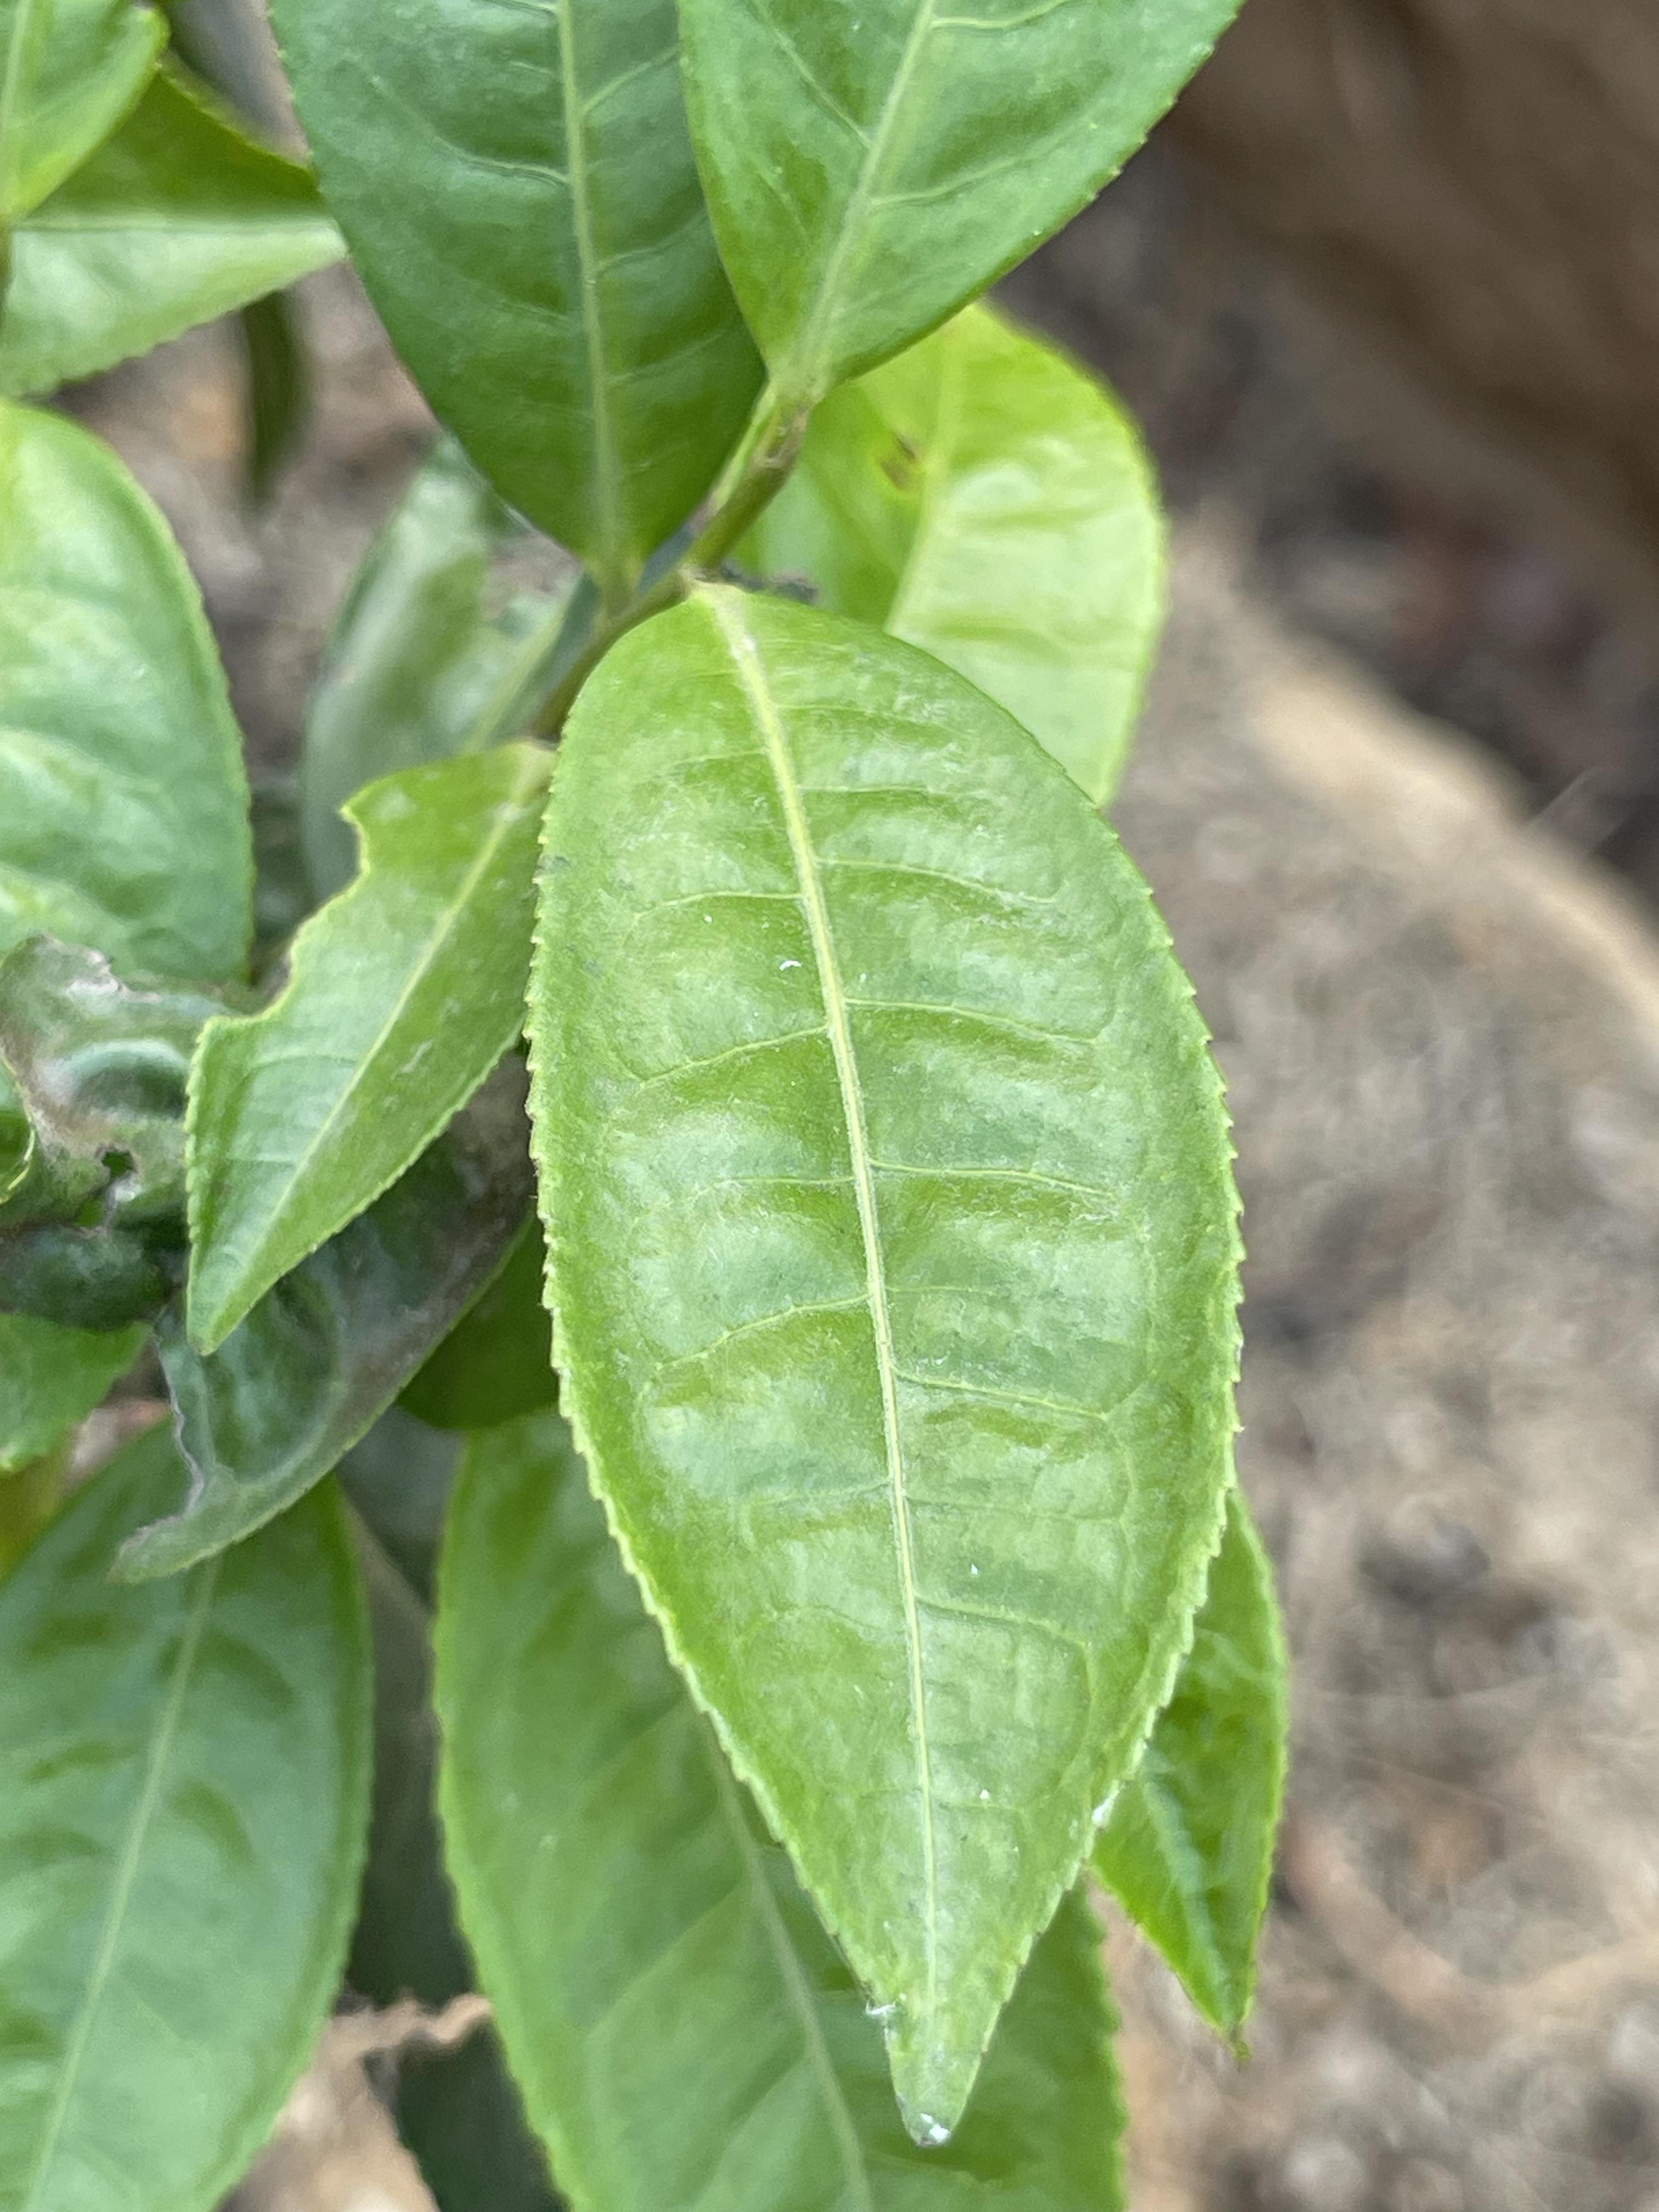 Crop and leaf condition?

tea, healthy leaf
